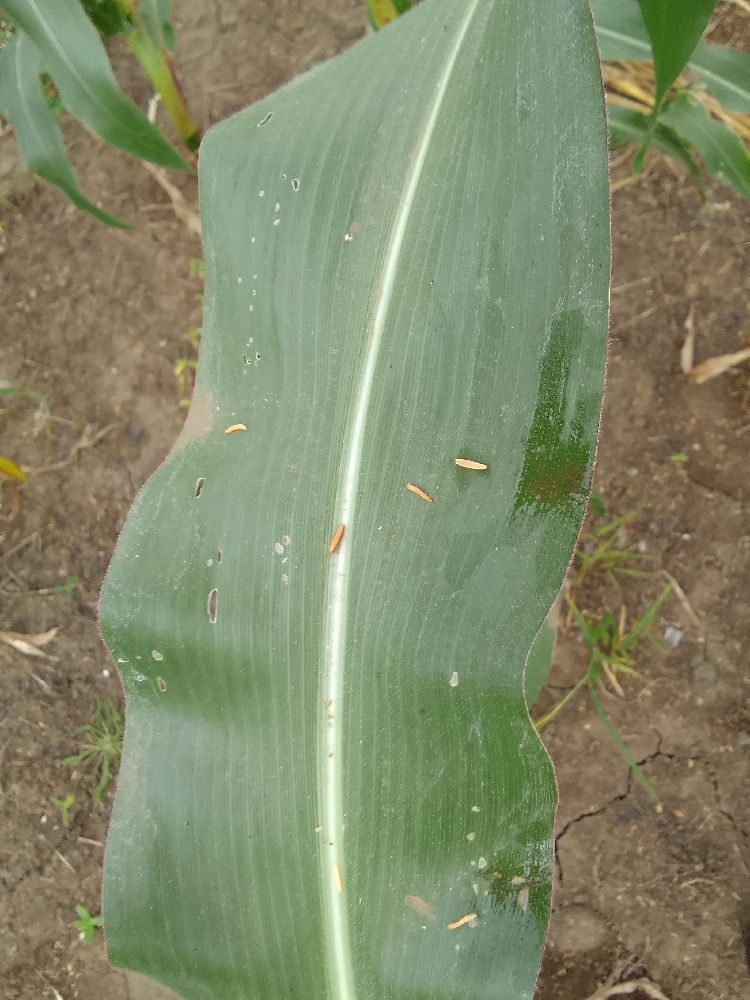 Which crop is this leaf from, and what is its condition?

maize, healthy
